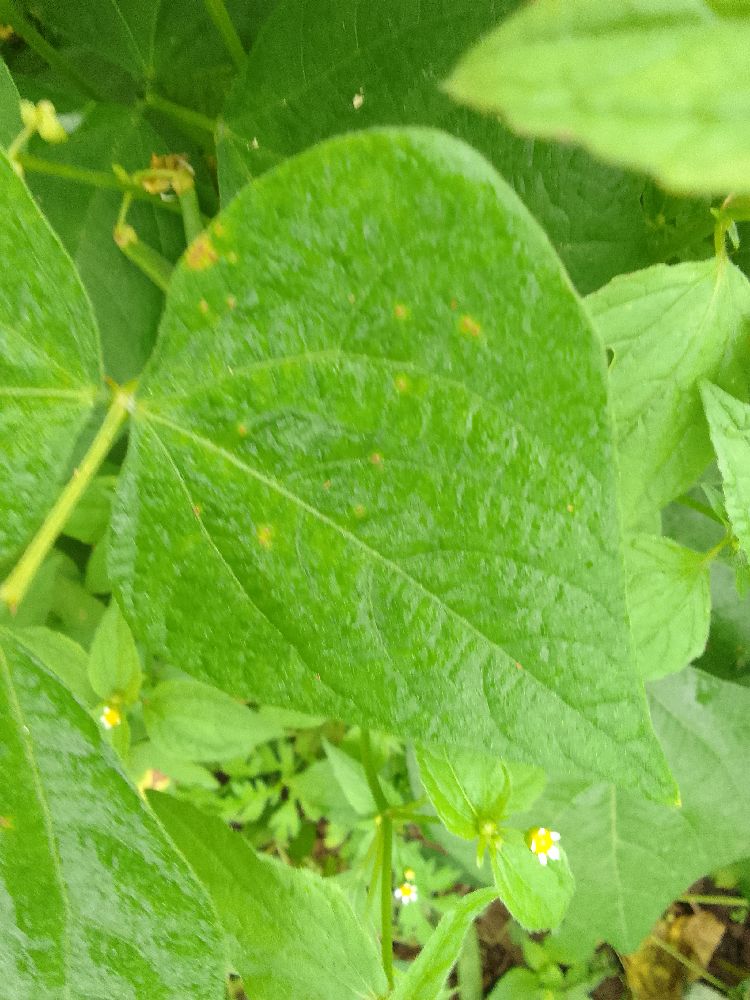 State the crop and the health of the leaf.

common bean, healthy
